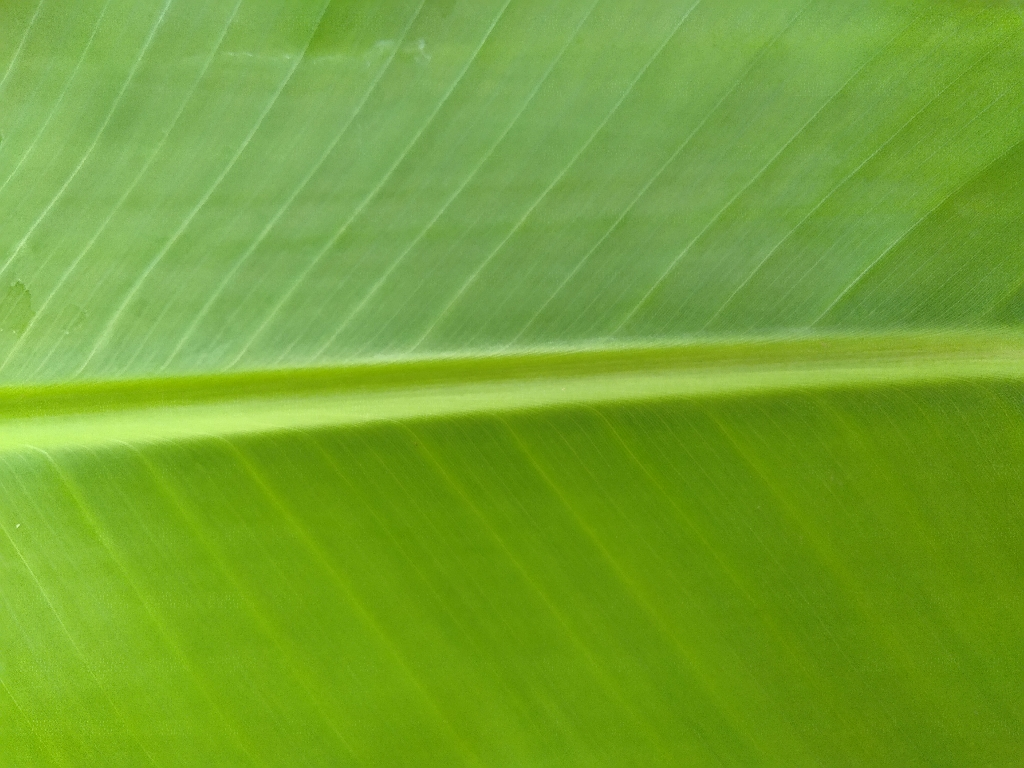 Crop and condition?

banana, healthy
